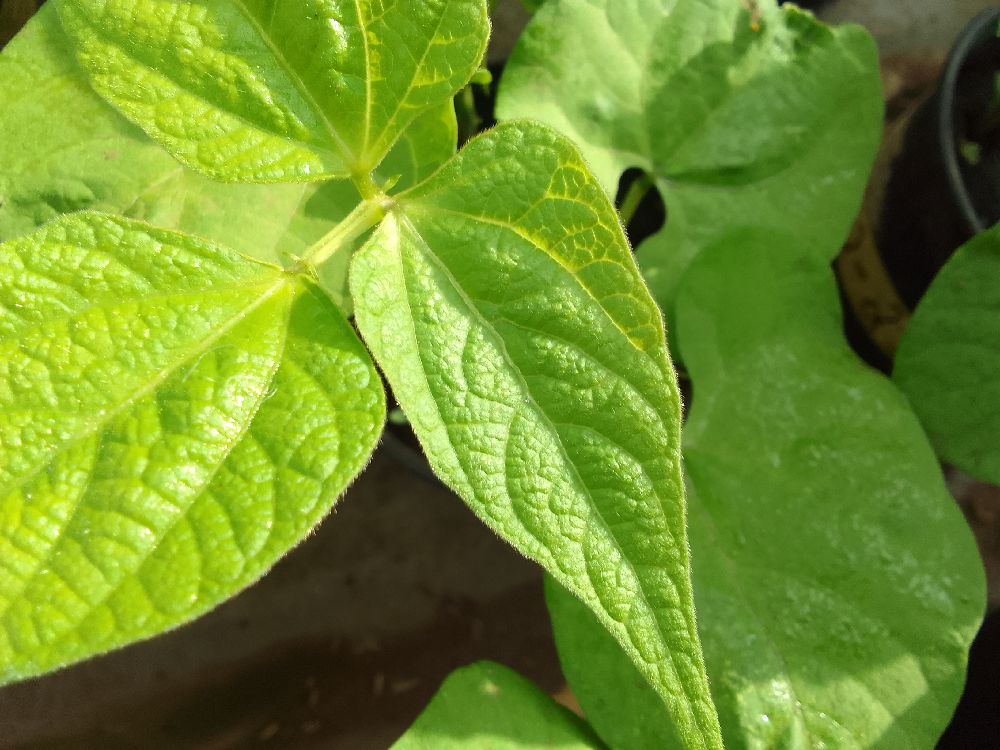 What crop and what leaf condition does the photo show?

common bean, healthy
